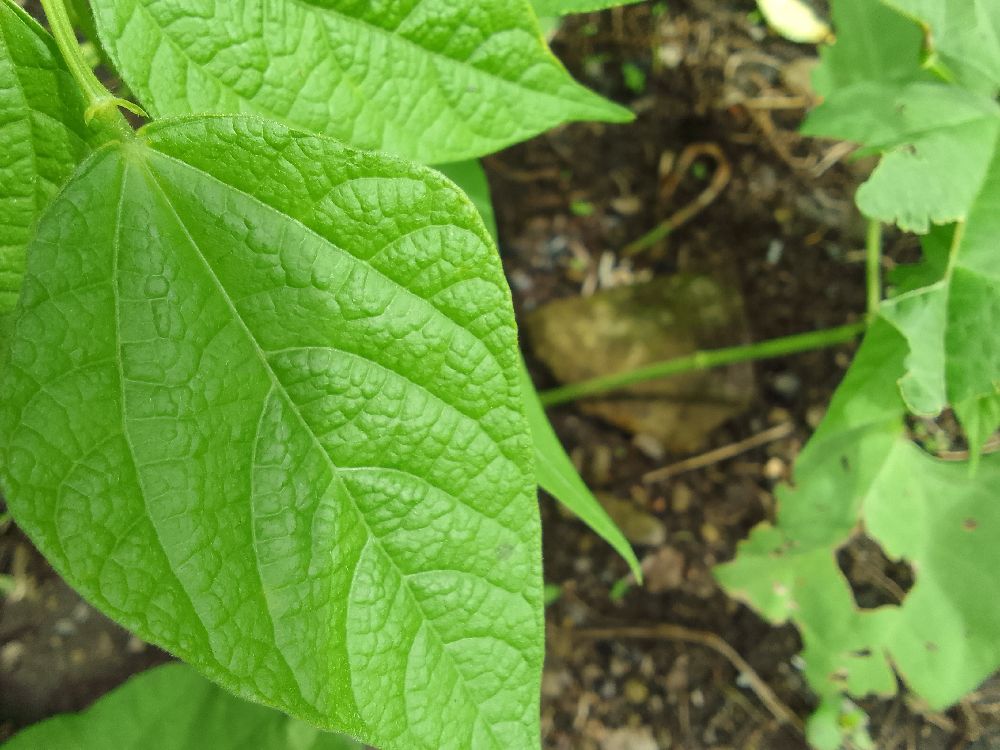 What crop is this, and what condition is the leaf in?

common bean, healthy
